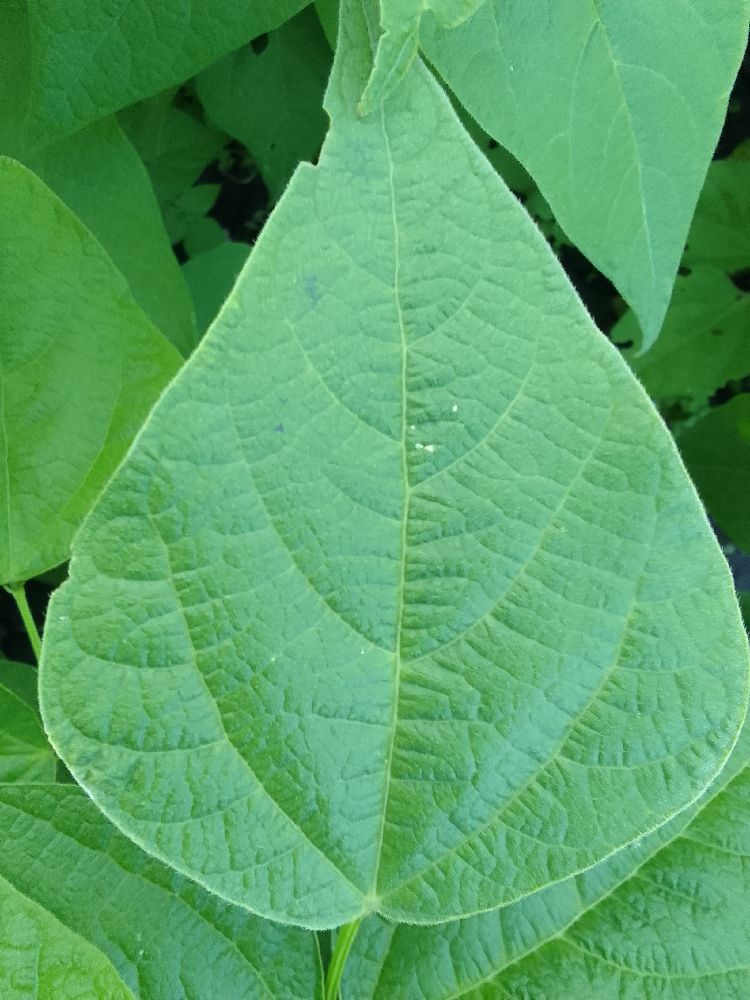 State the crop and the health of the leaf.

common bean, healthy
